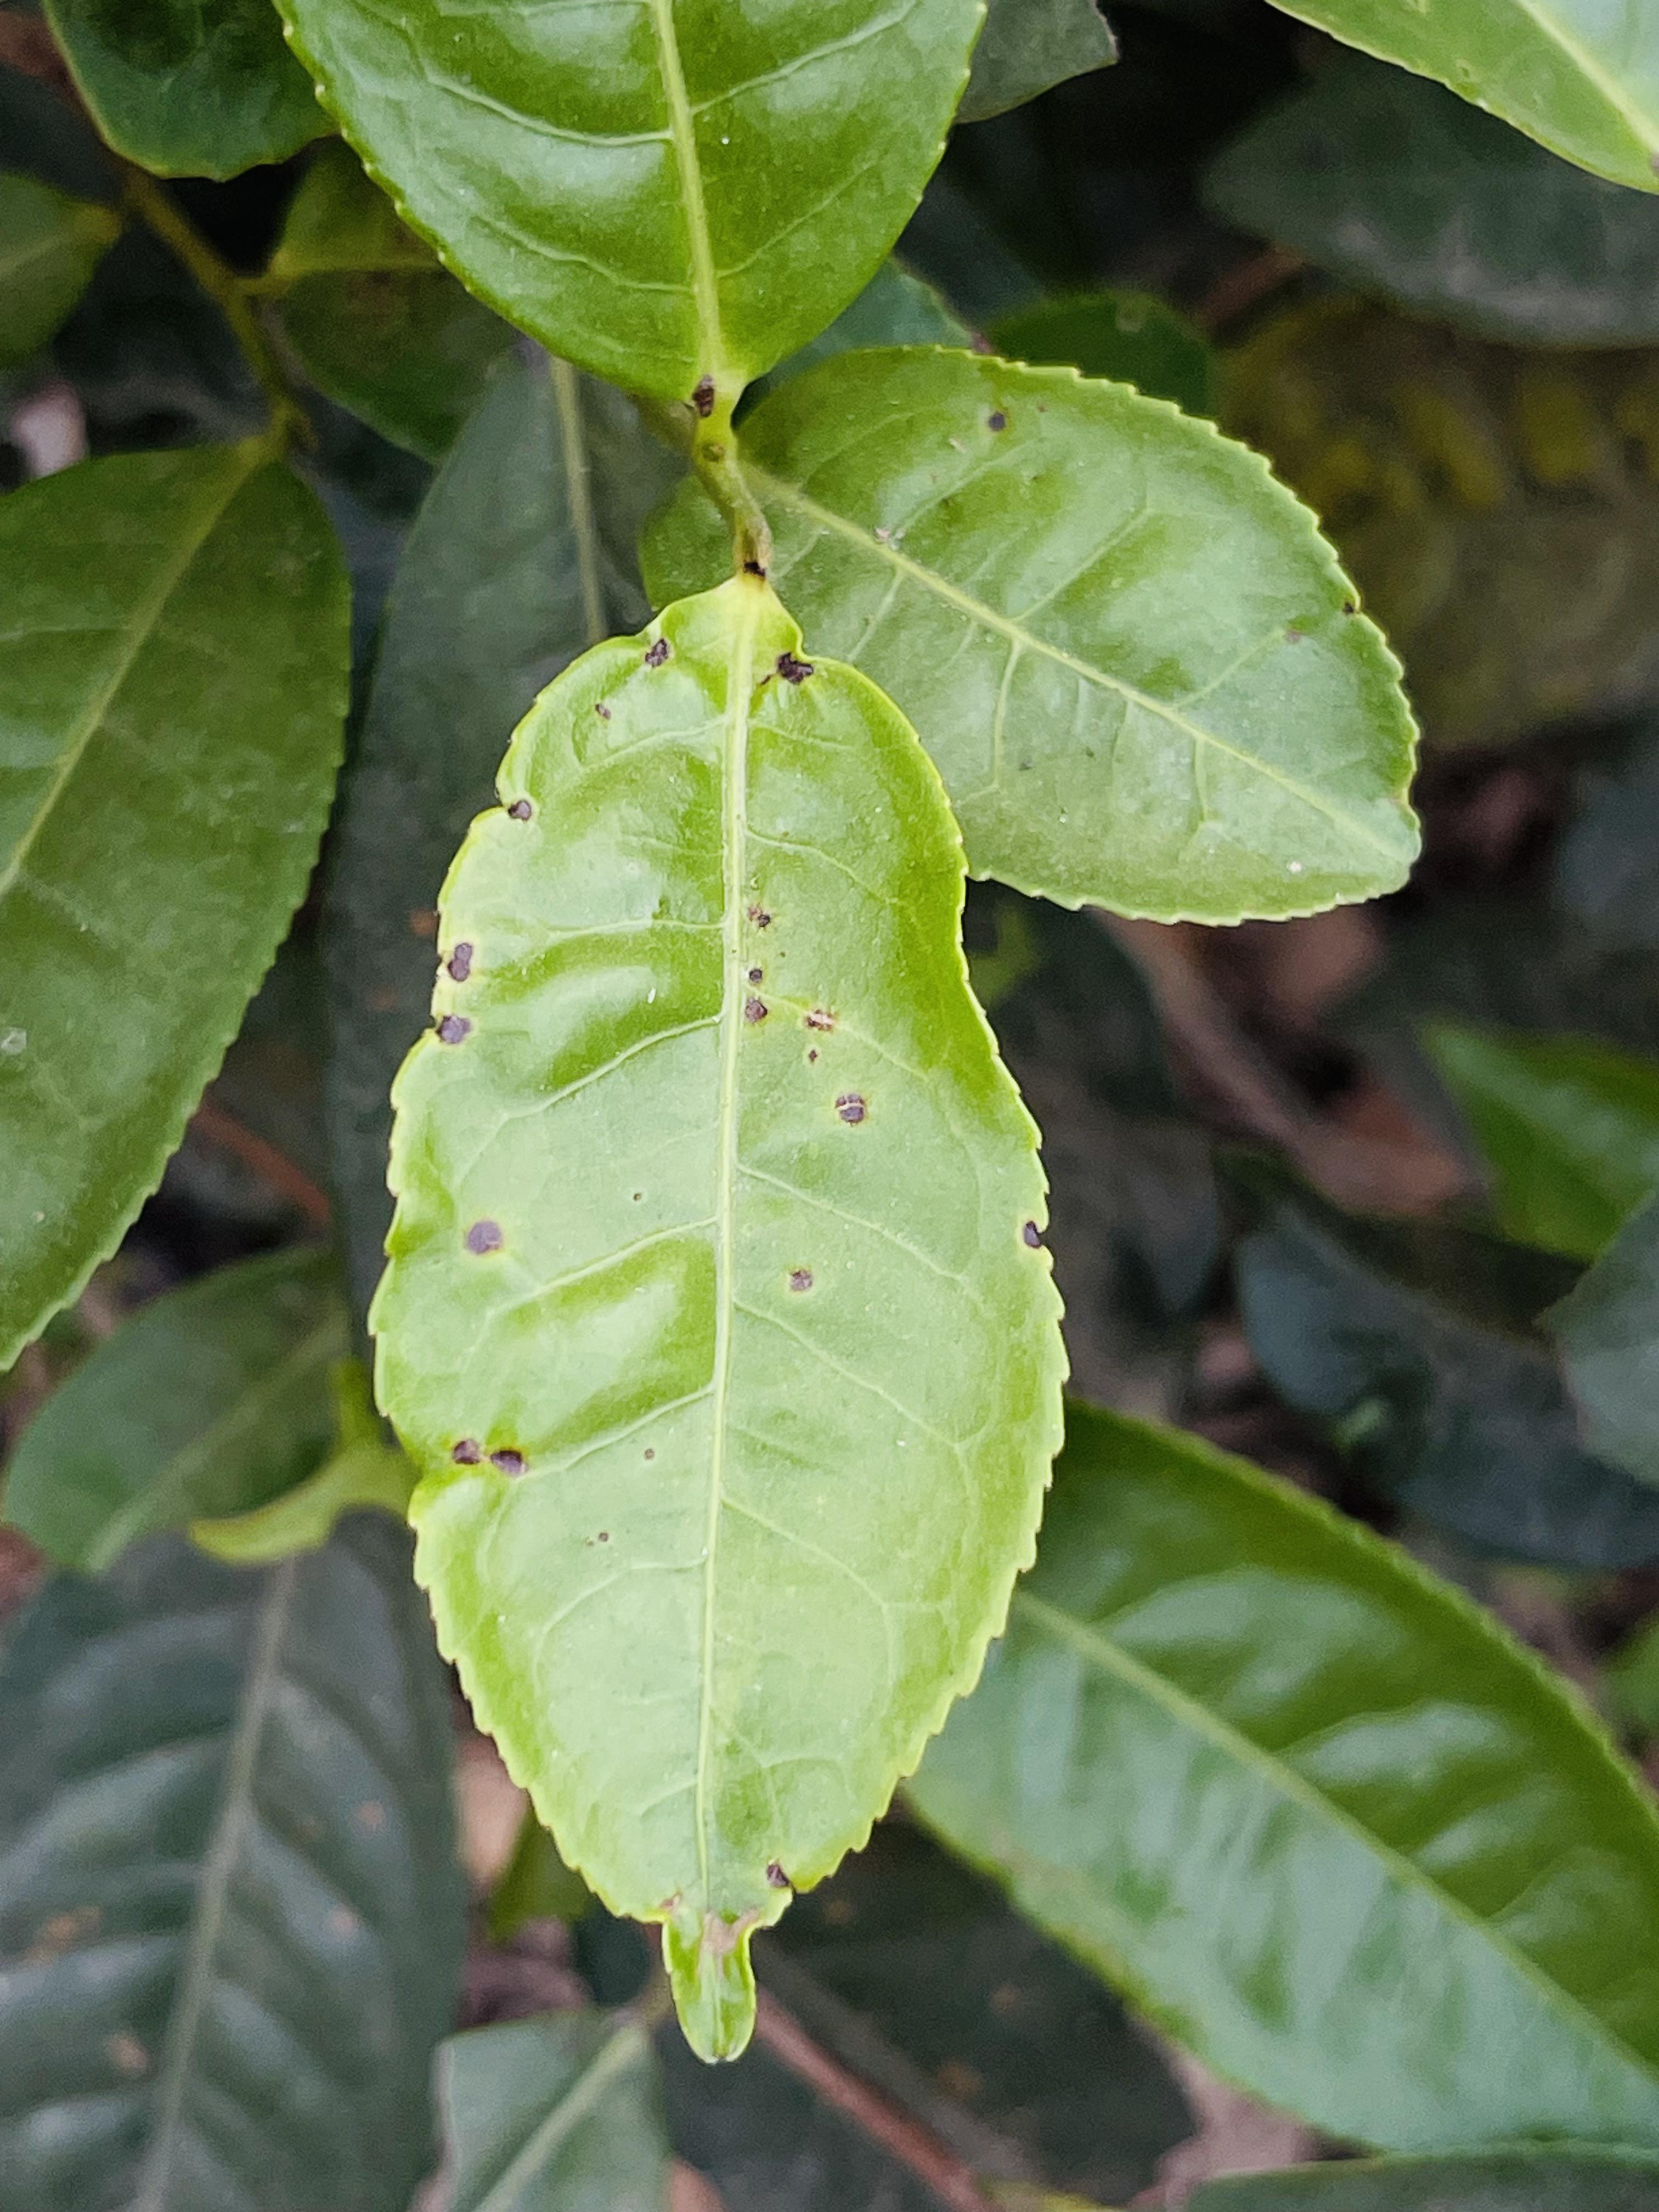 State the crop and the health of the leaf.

tea, helopeltis
